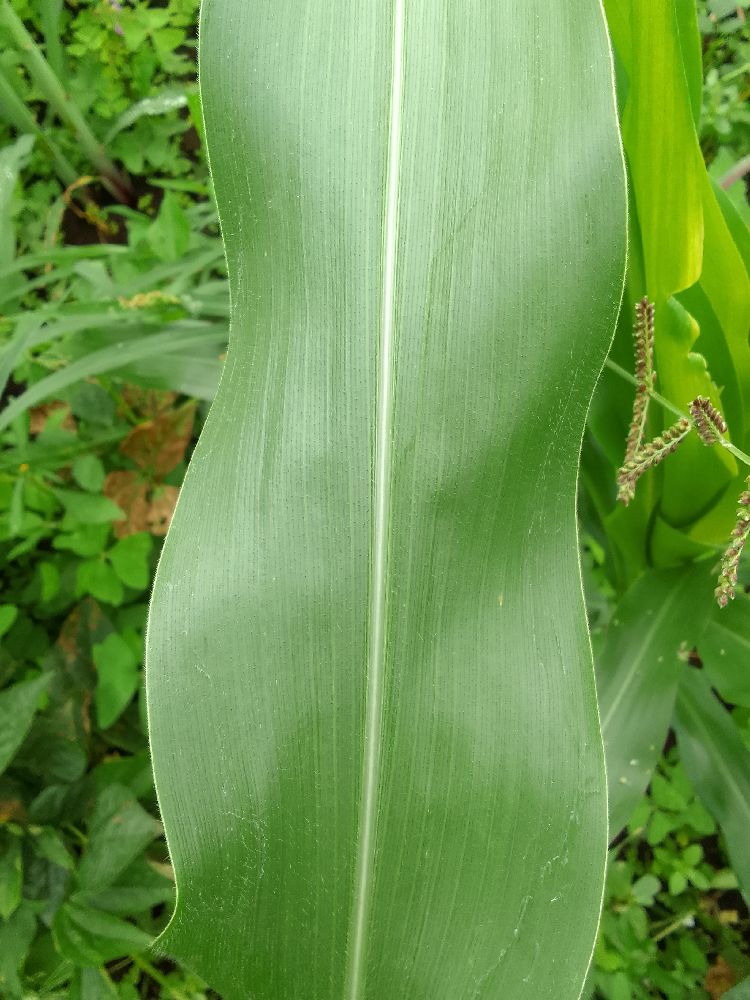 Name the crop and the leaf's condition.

maize, healthy
